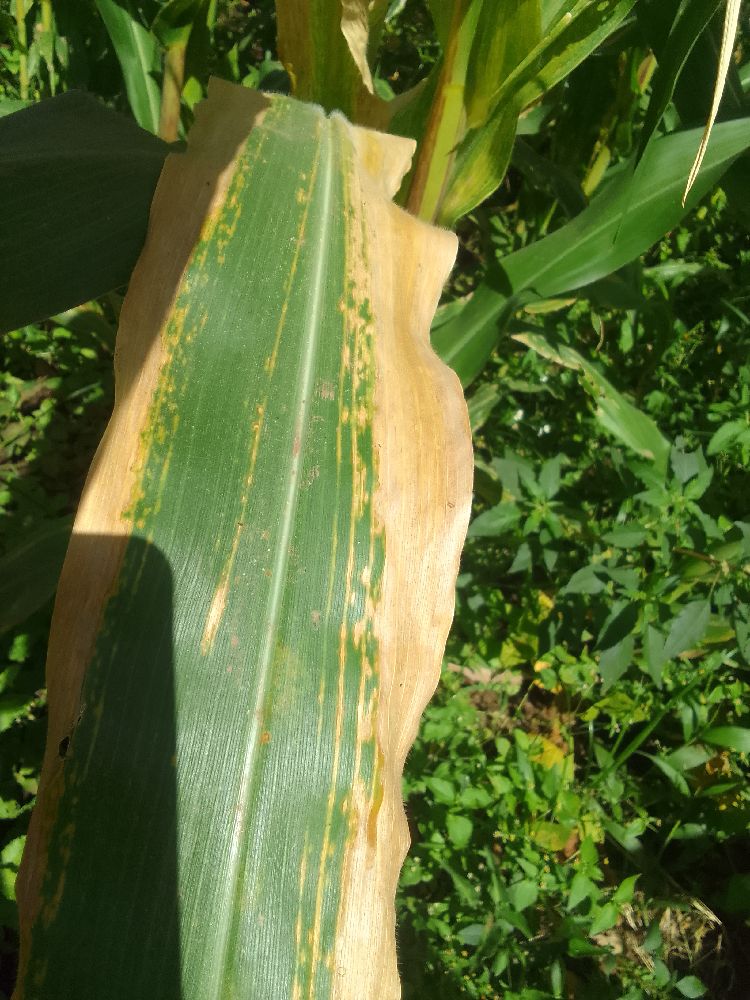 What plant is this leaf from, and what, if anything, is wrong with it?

maize, maize lethal necrosis
